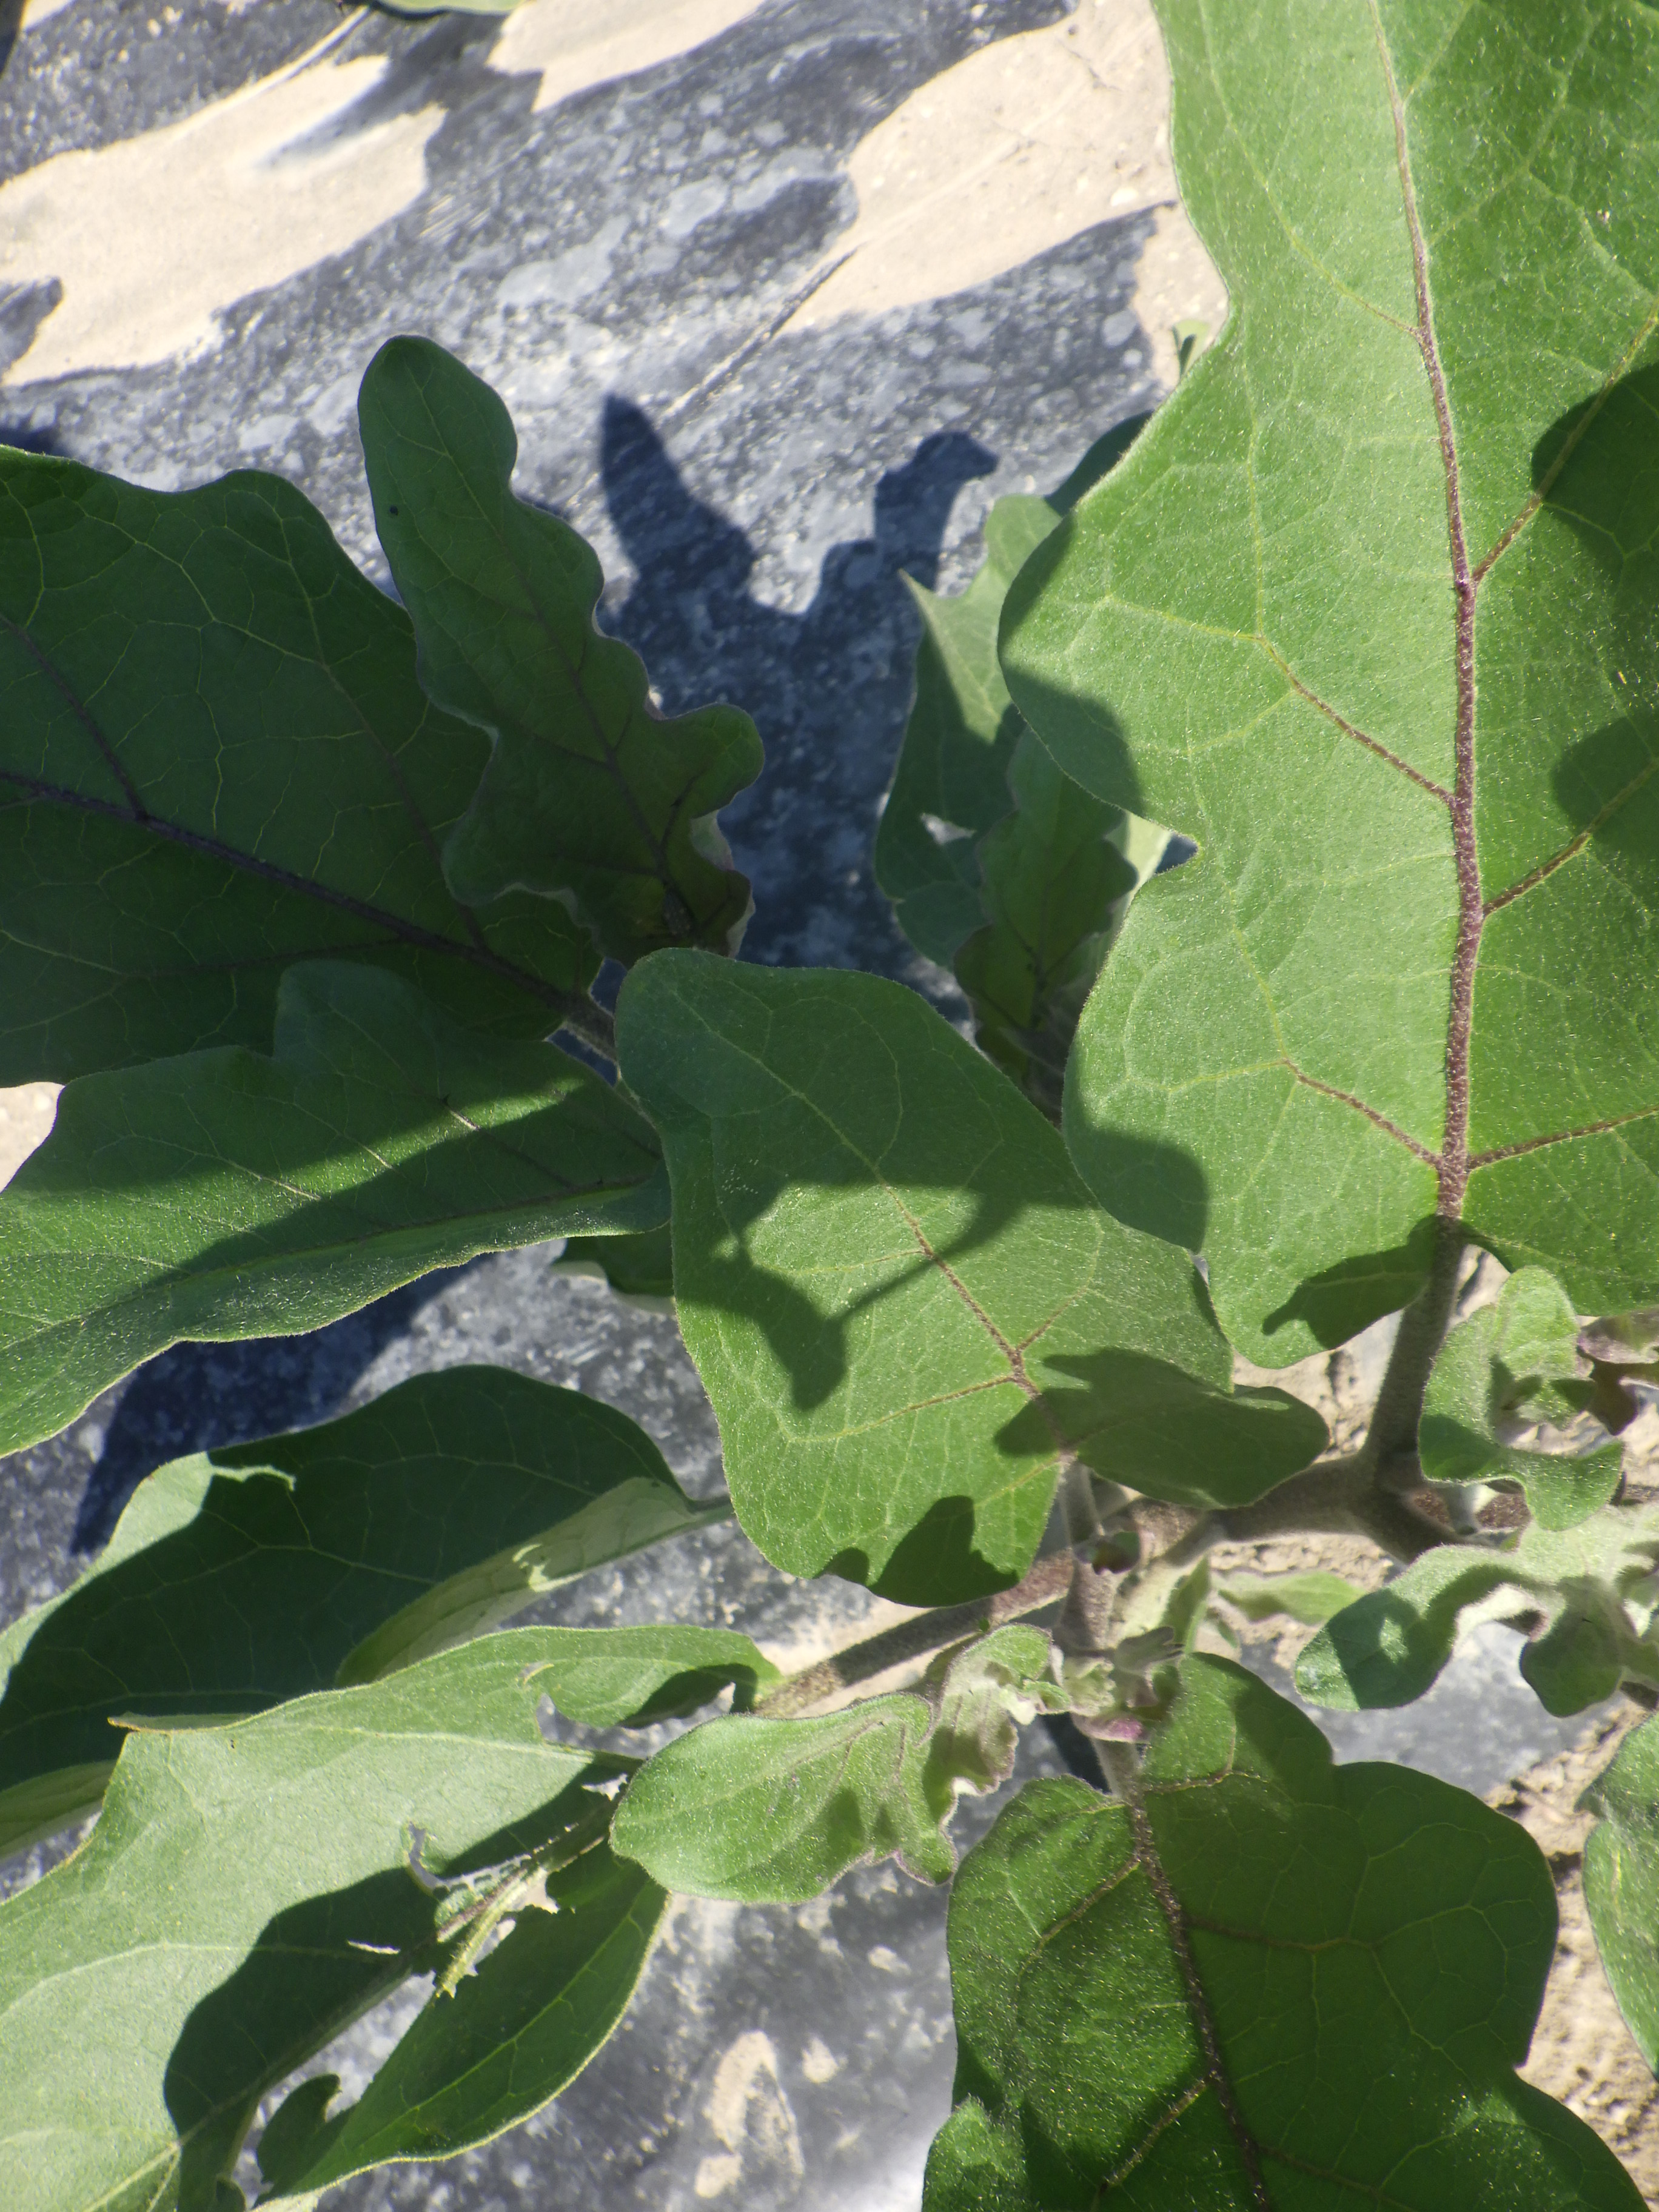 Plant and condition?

aubergine, colorado potato beetle
